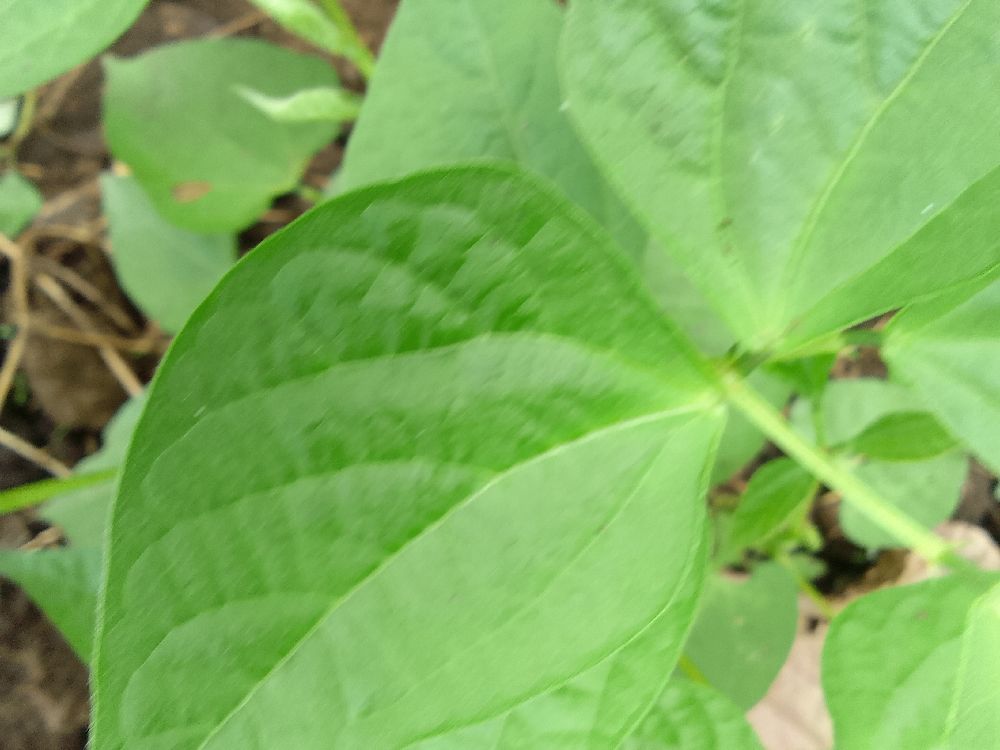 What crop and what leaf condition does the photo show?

common bean, healthy
